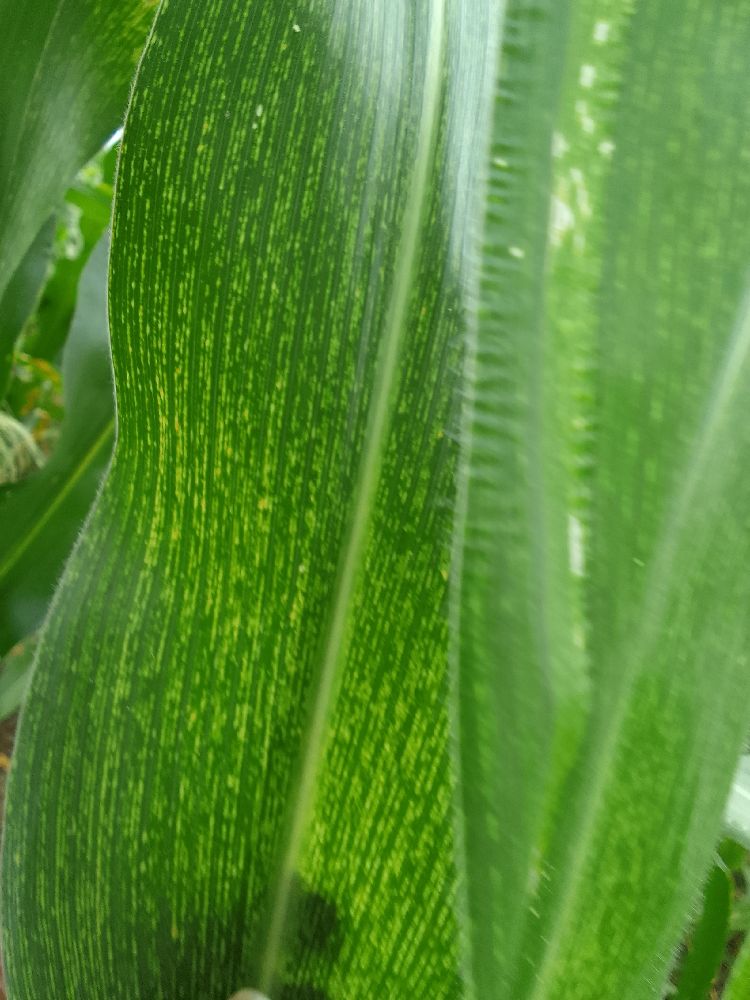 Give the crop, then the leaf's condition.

maize, maize streak virus
